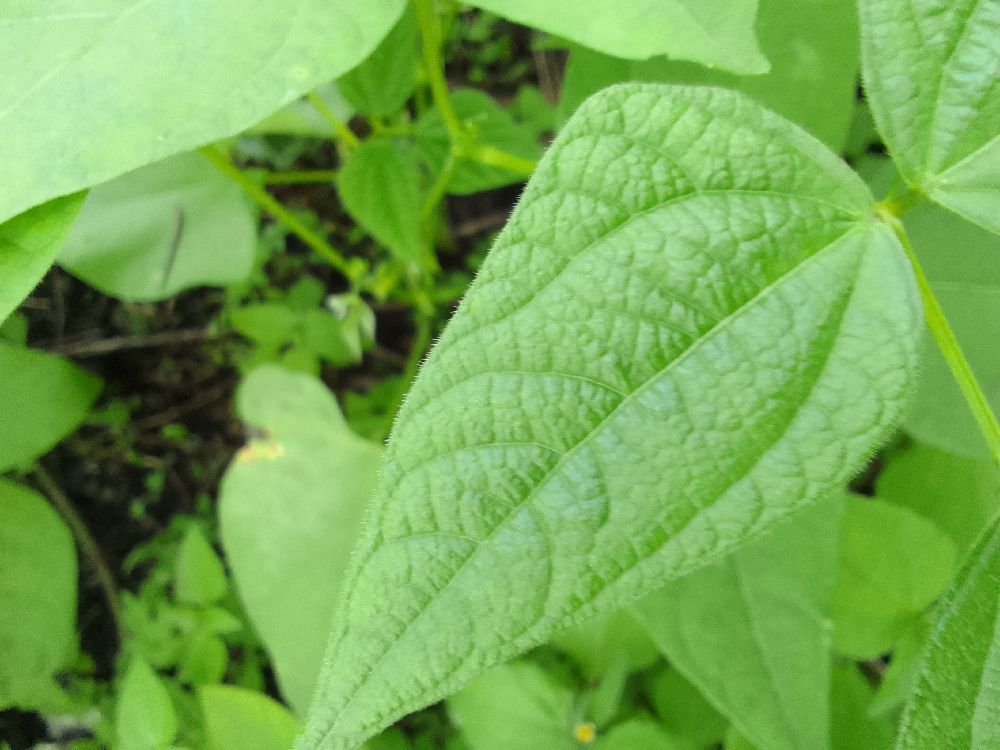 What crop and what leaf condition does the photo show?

common bean, healthy
